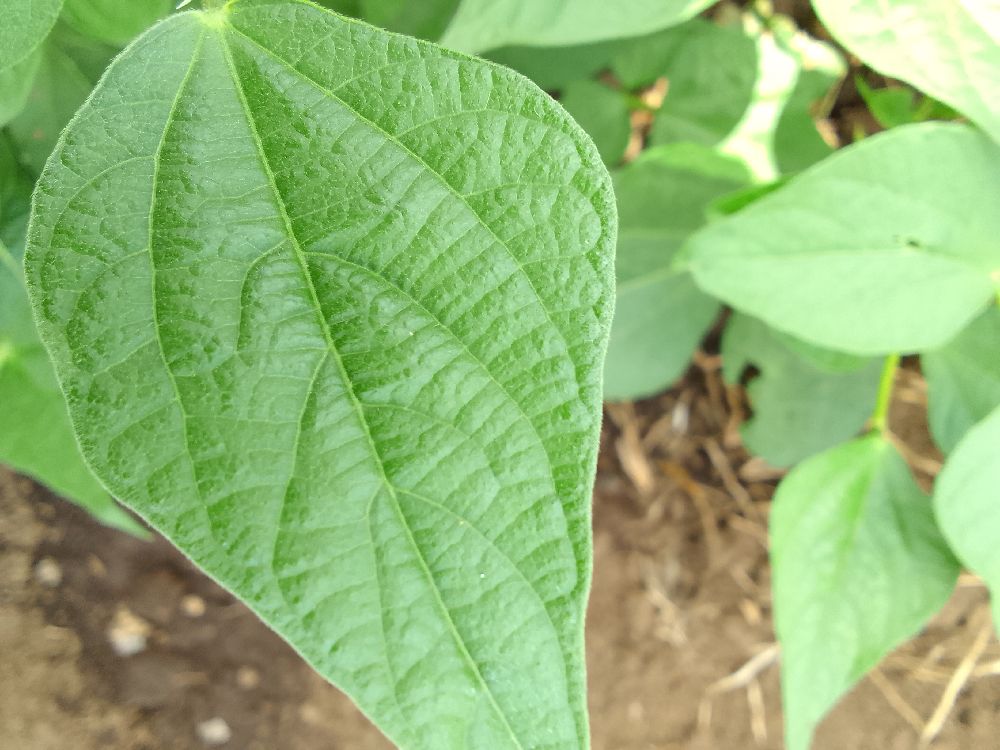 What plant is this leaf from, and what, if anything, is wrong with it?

common bean, healthy
